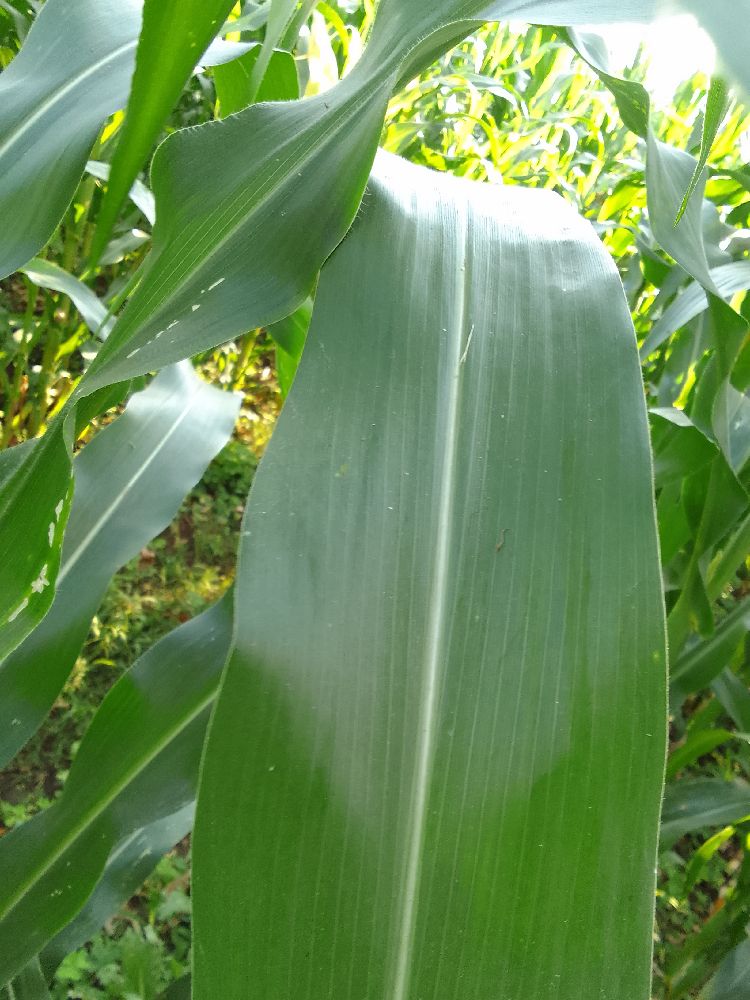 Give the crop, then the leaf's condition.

maize, healthy
